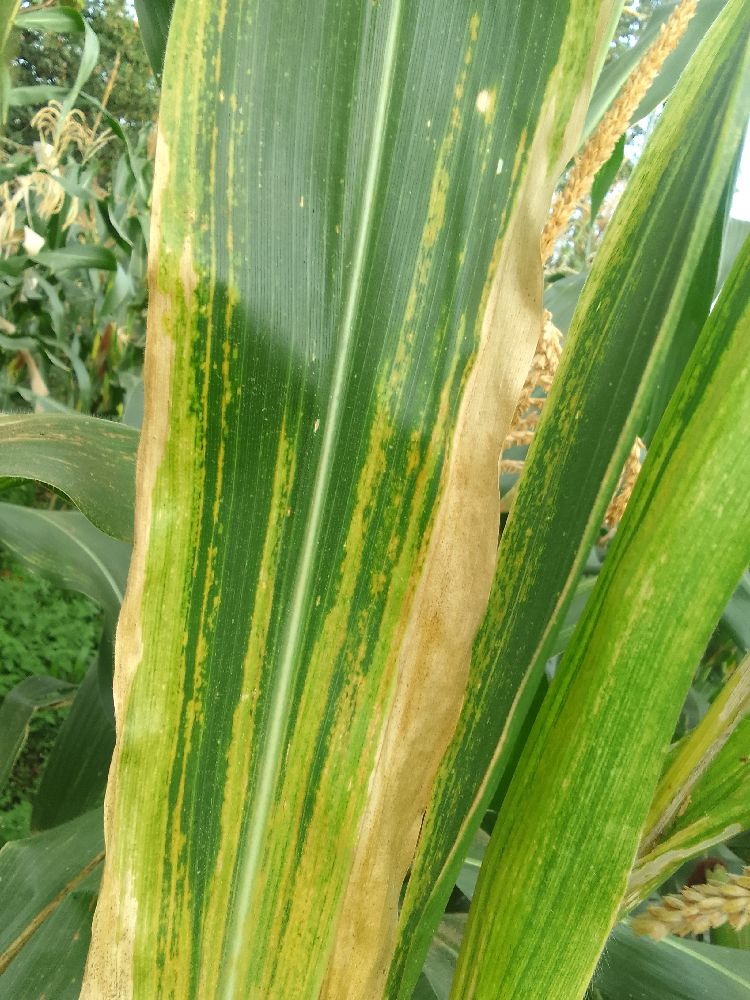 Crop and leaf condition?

maize, maize lethal necrosis
